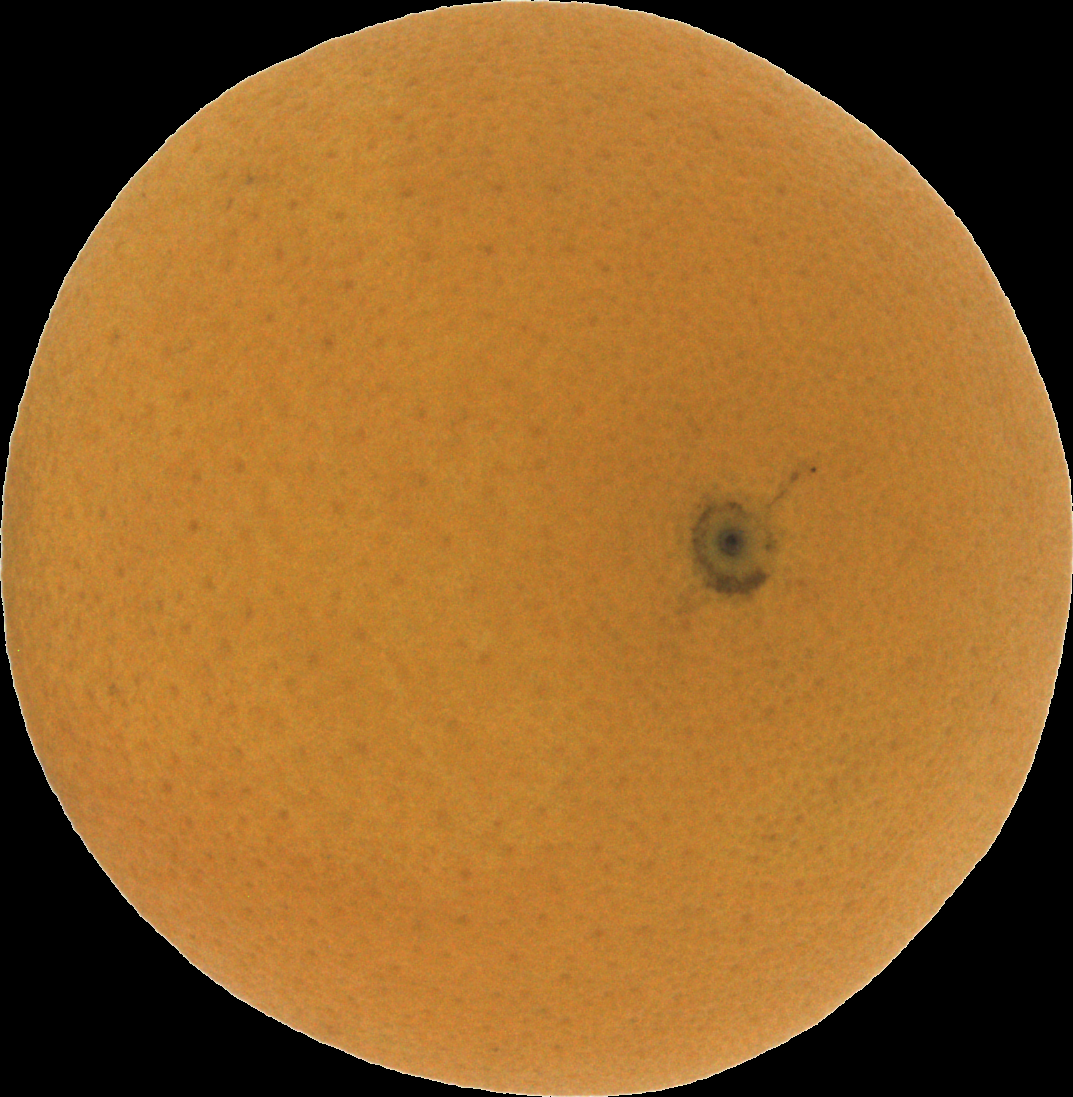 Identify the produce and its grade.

orange, good
